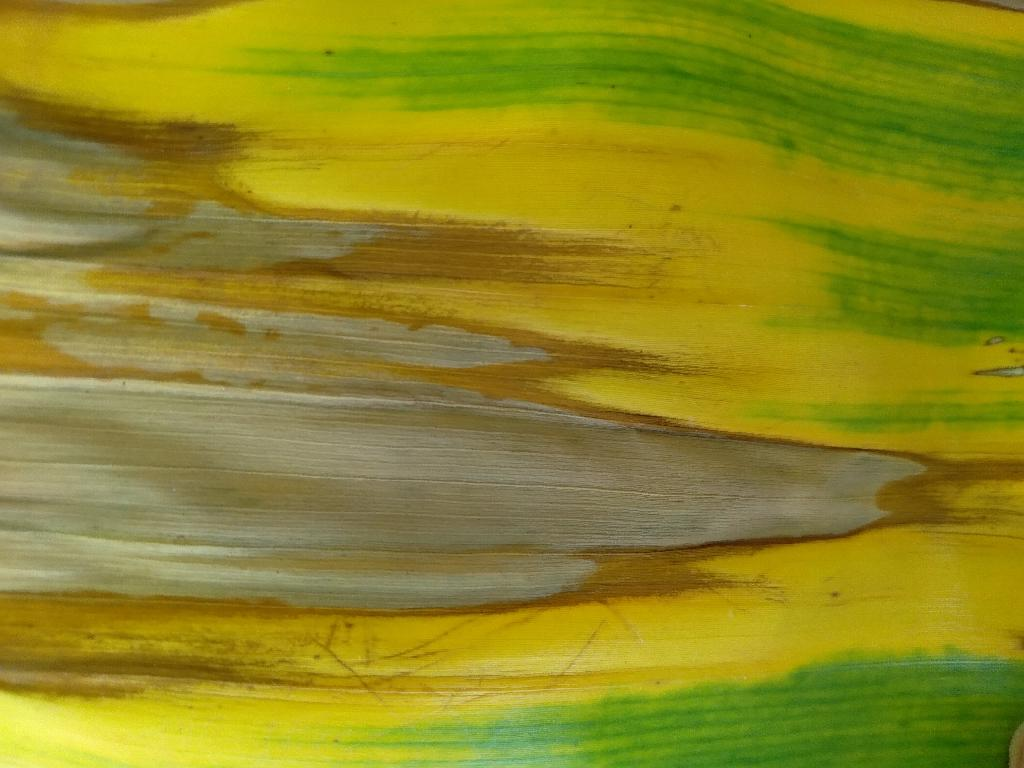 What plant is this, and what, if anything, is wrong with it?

banana, fusarium wilt race 1
